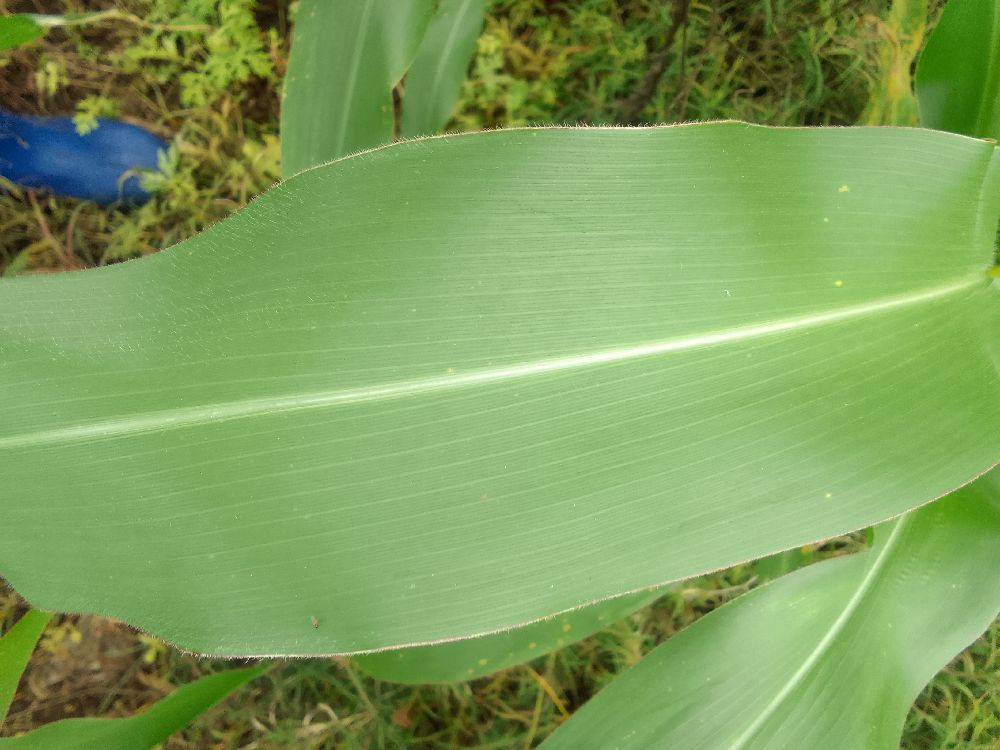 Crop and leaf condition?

maize, healthy
